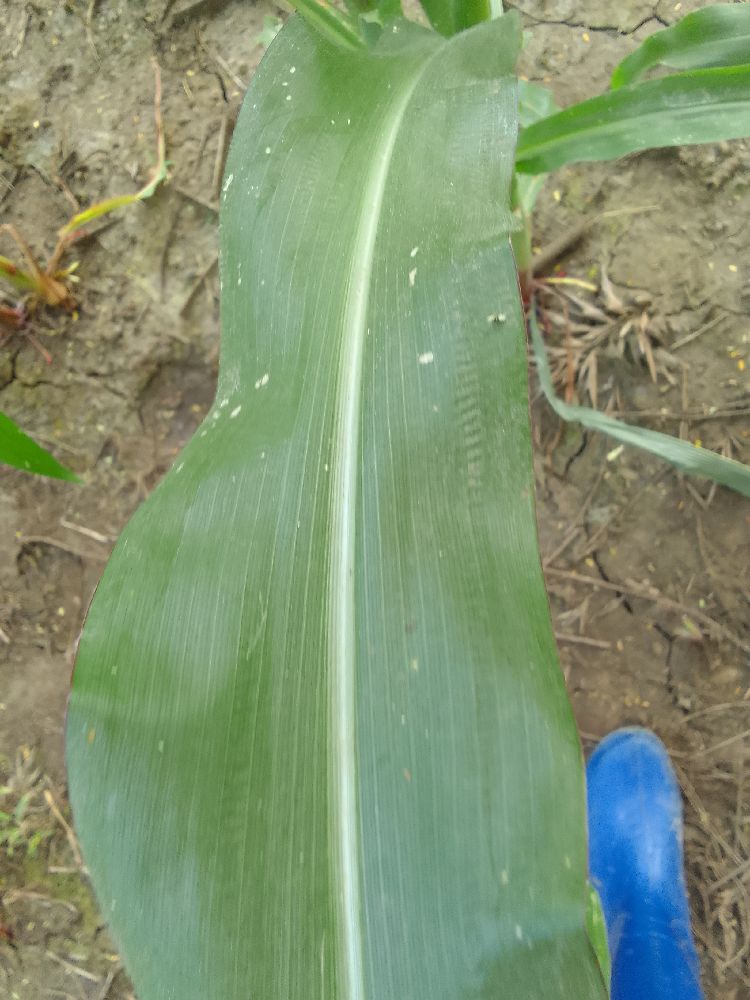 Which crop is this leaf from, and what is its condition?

maize, healthy
